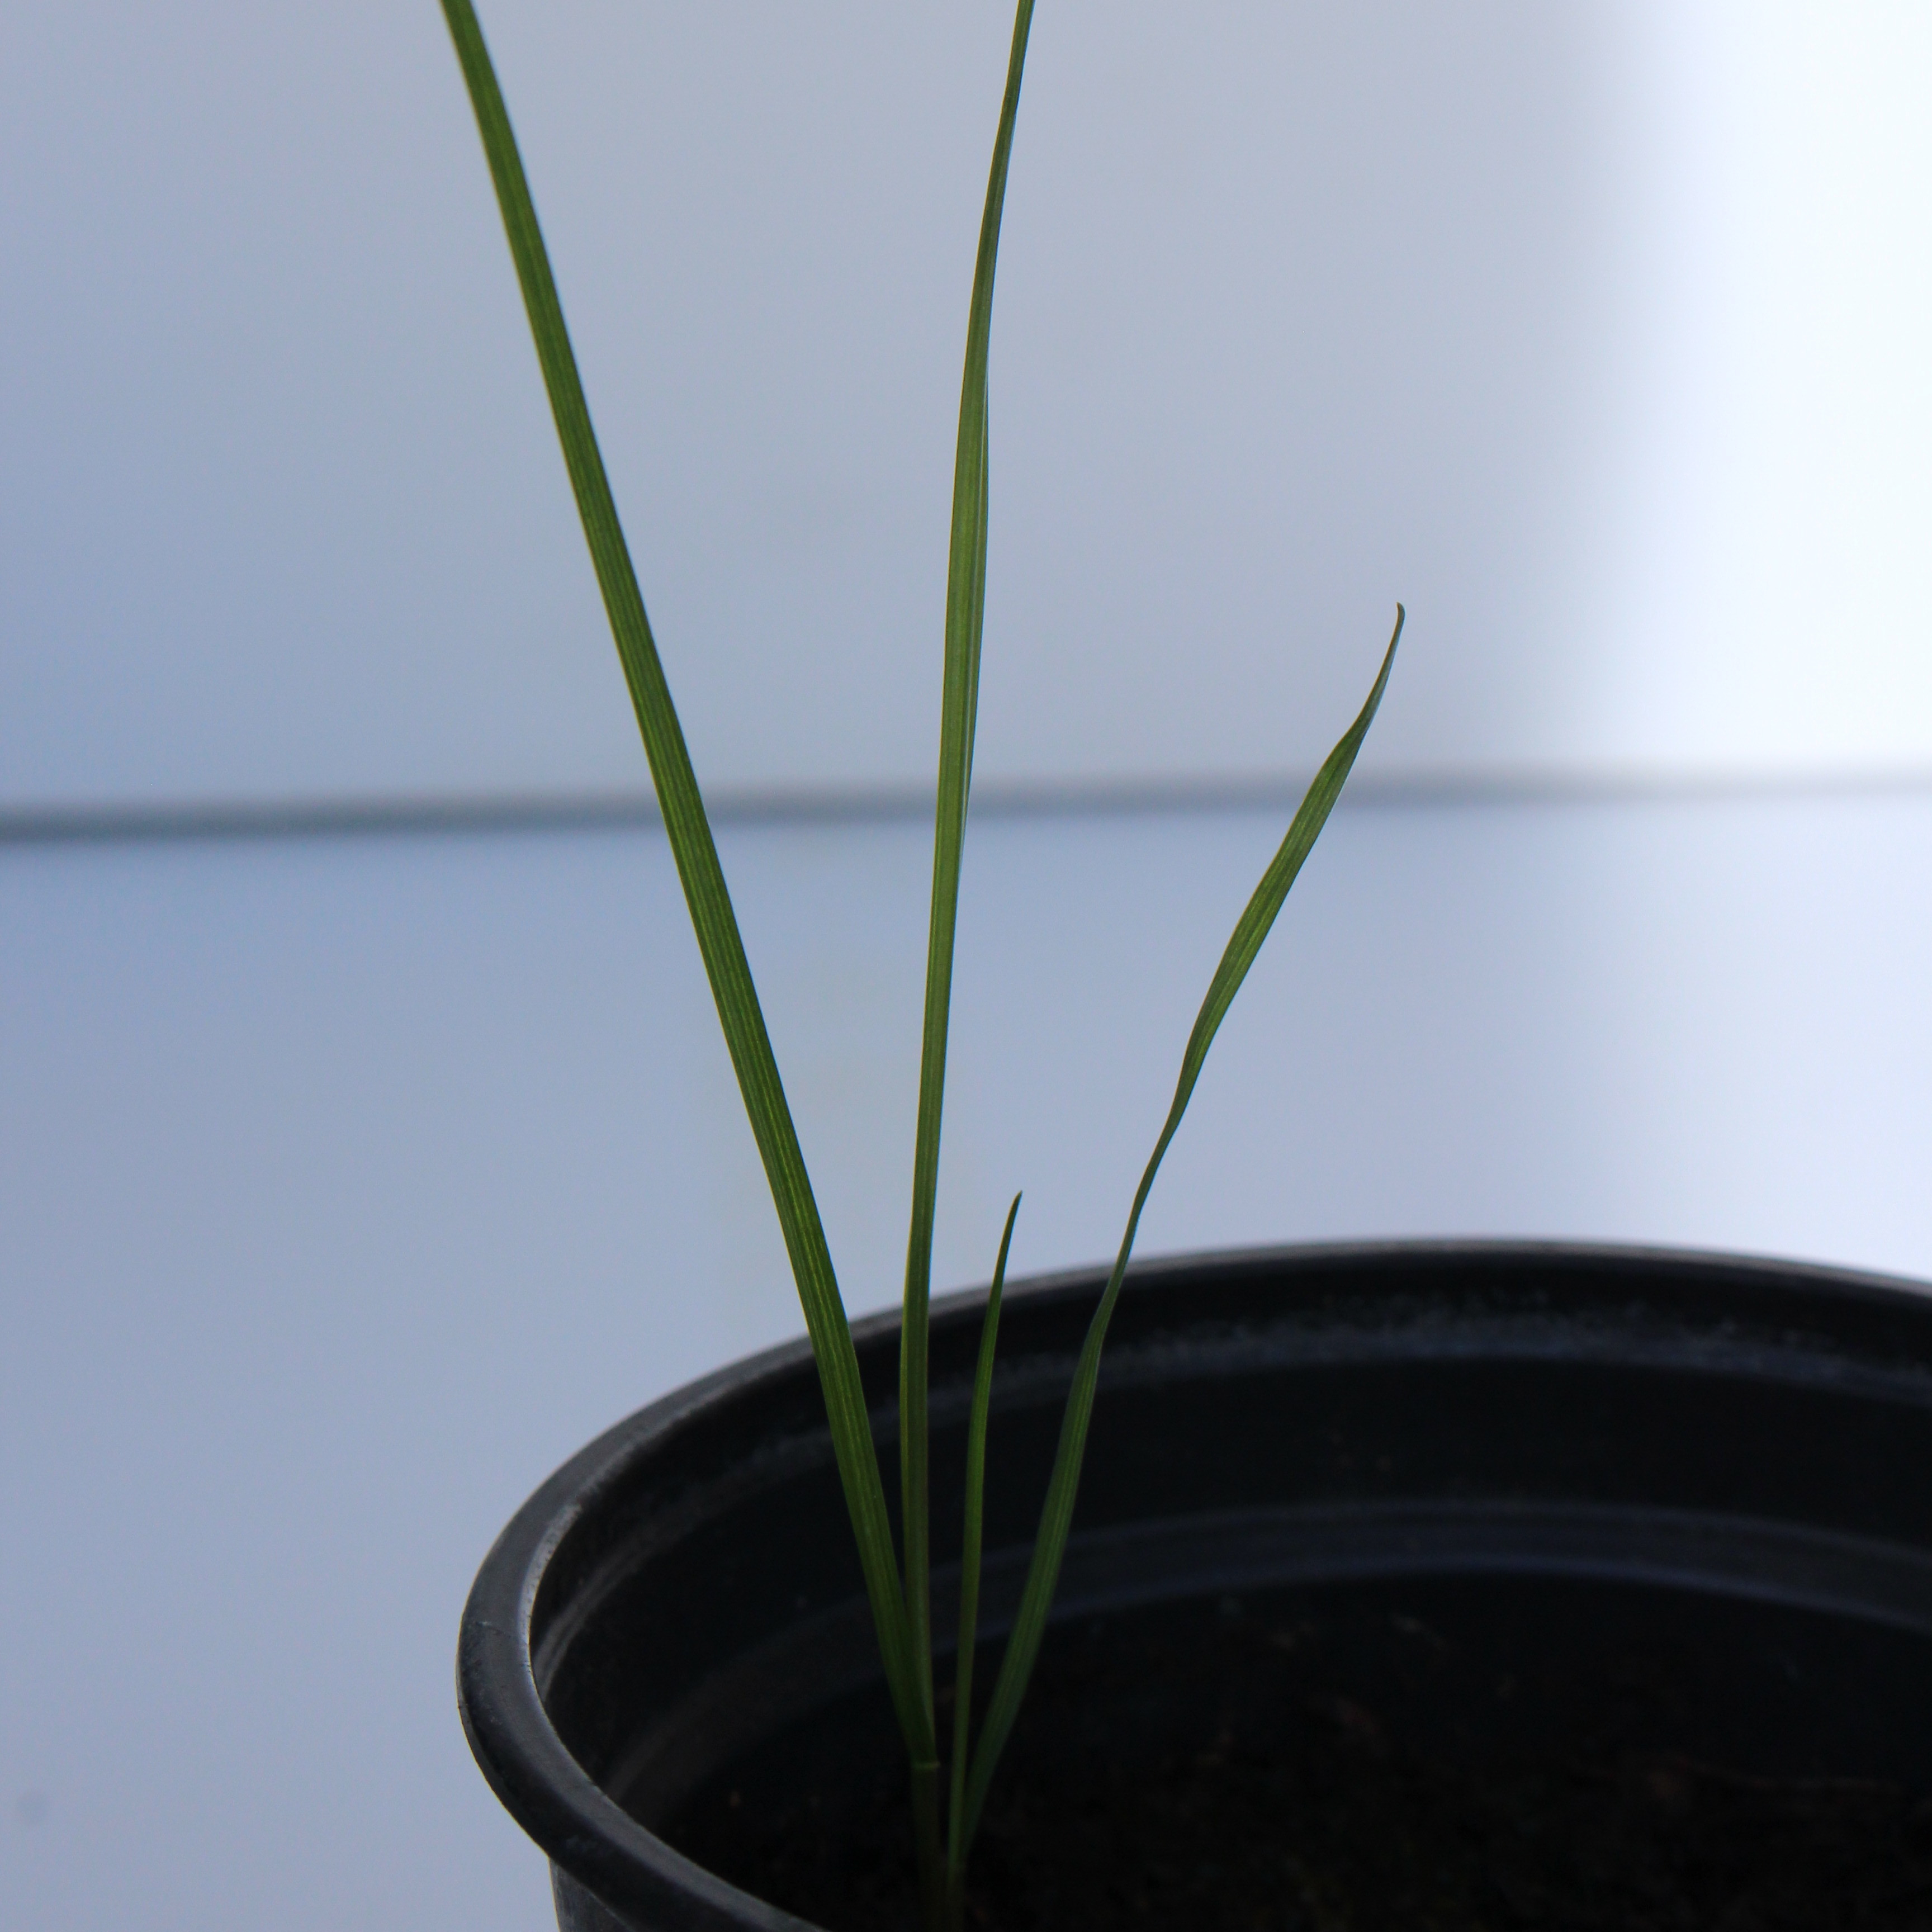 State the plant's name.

Lolium multiflorum
